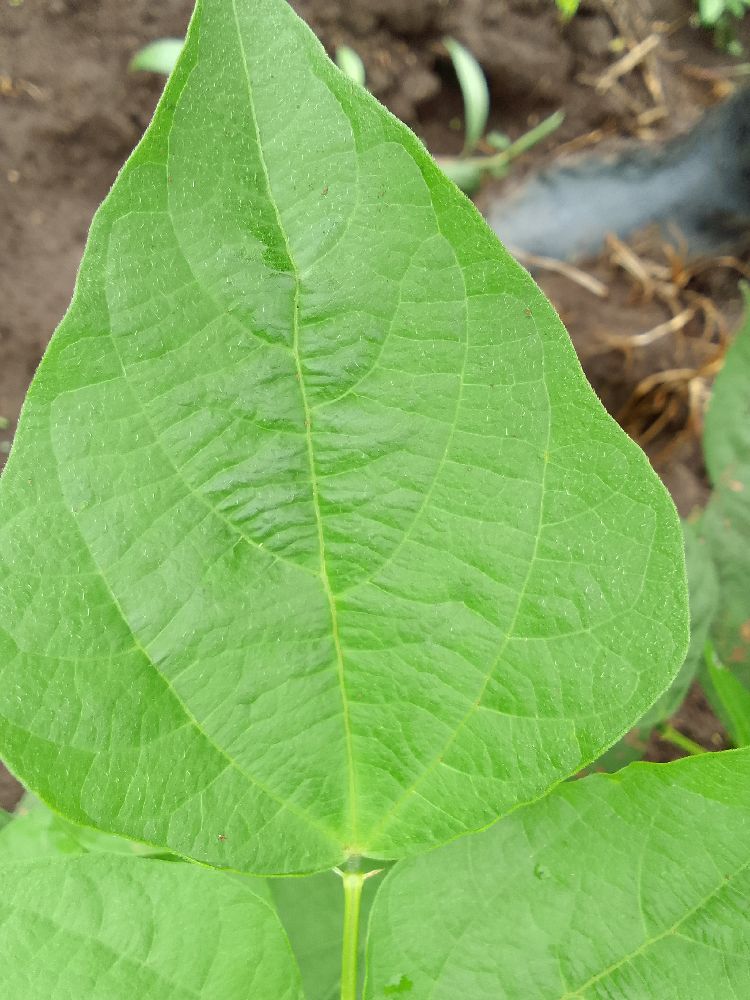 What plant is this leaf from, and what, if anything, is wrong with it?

common bean, healthy
